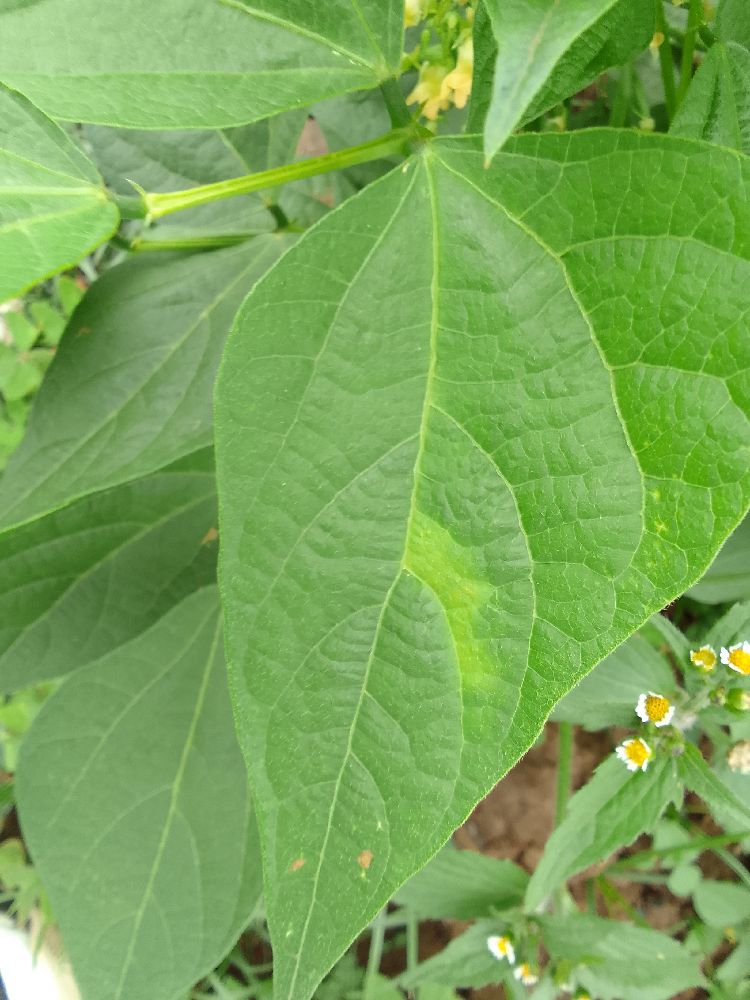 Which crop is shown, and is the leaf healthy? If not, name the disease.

common bean, healthy
